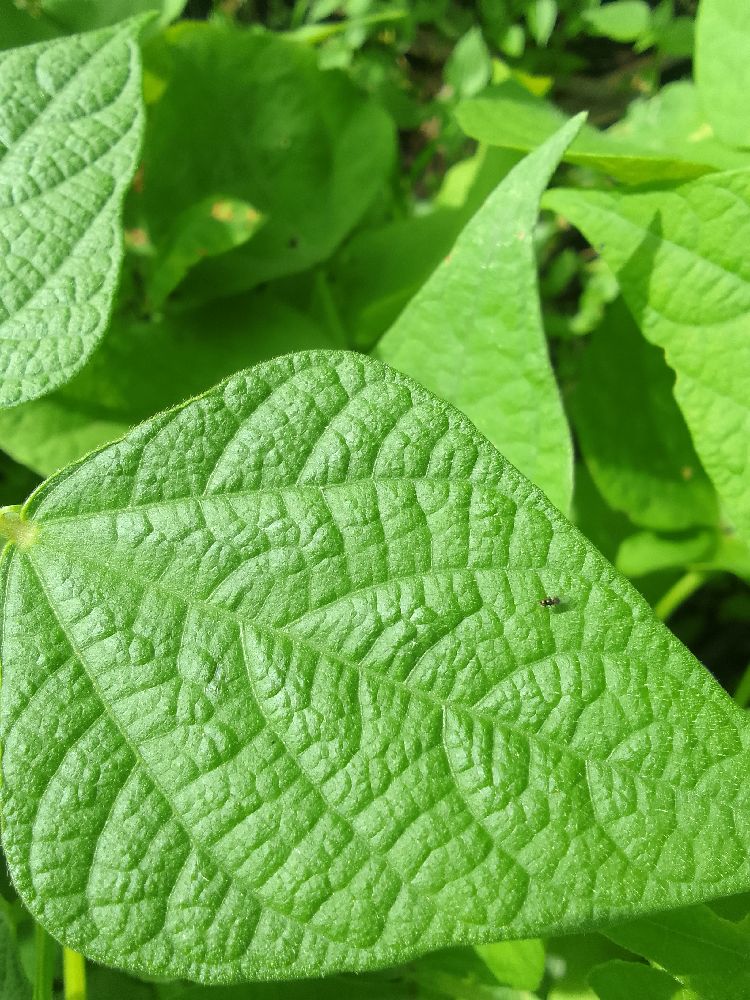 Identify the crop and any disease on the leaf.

common bean, healthy
